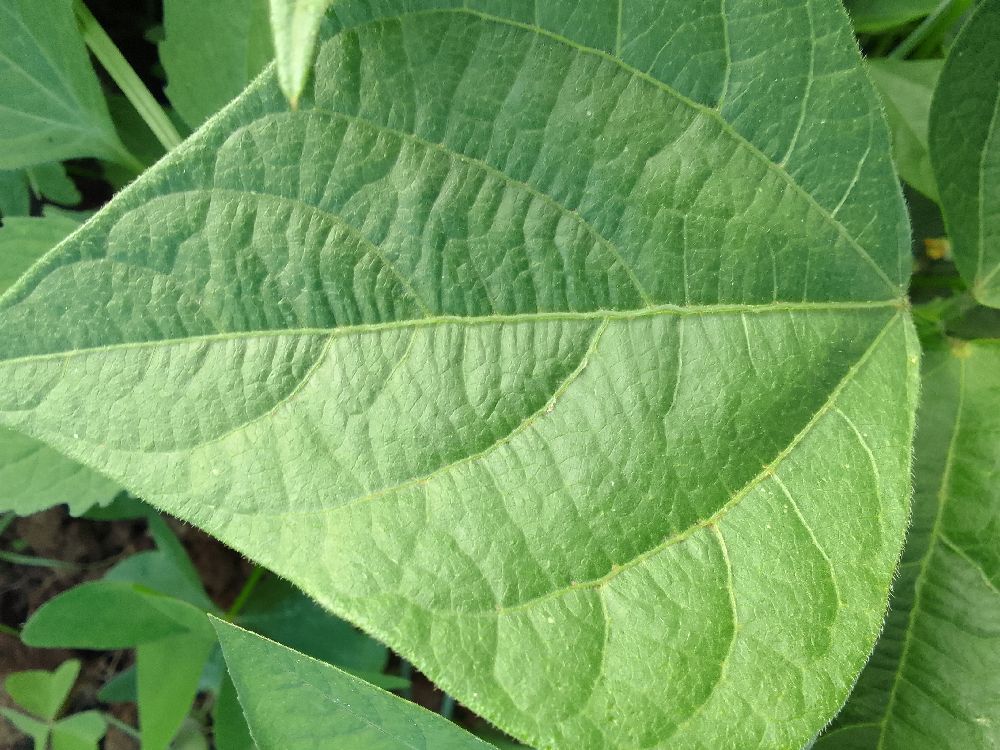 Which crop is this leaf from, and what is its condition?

common bean, healthy
